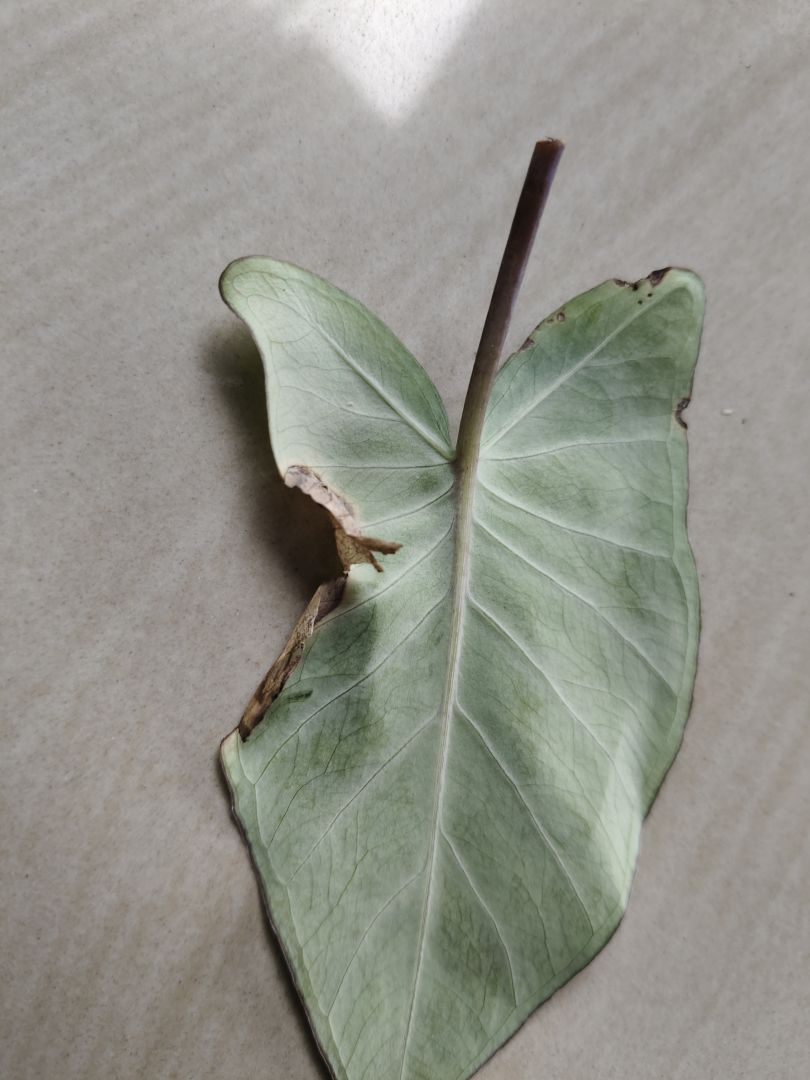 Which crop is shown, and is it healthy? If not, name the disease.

taro, leaf blight
